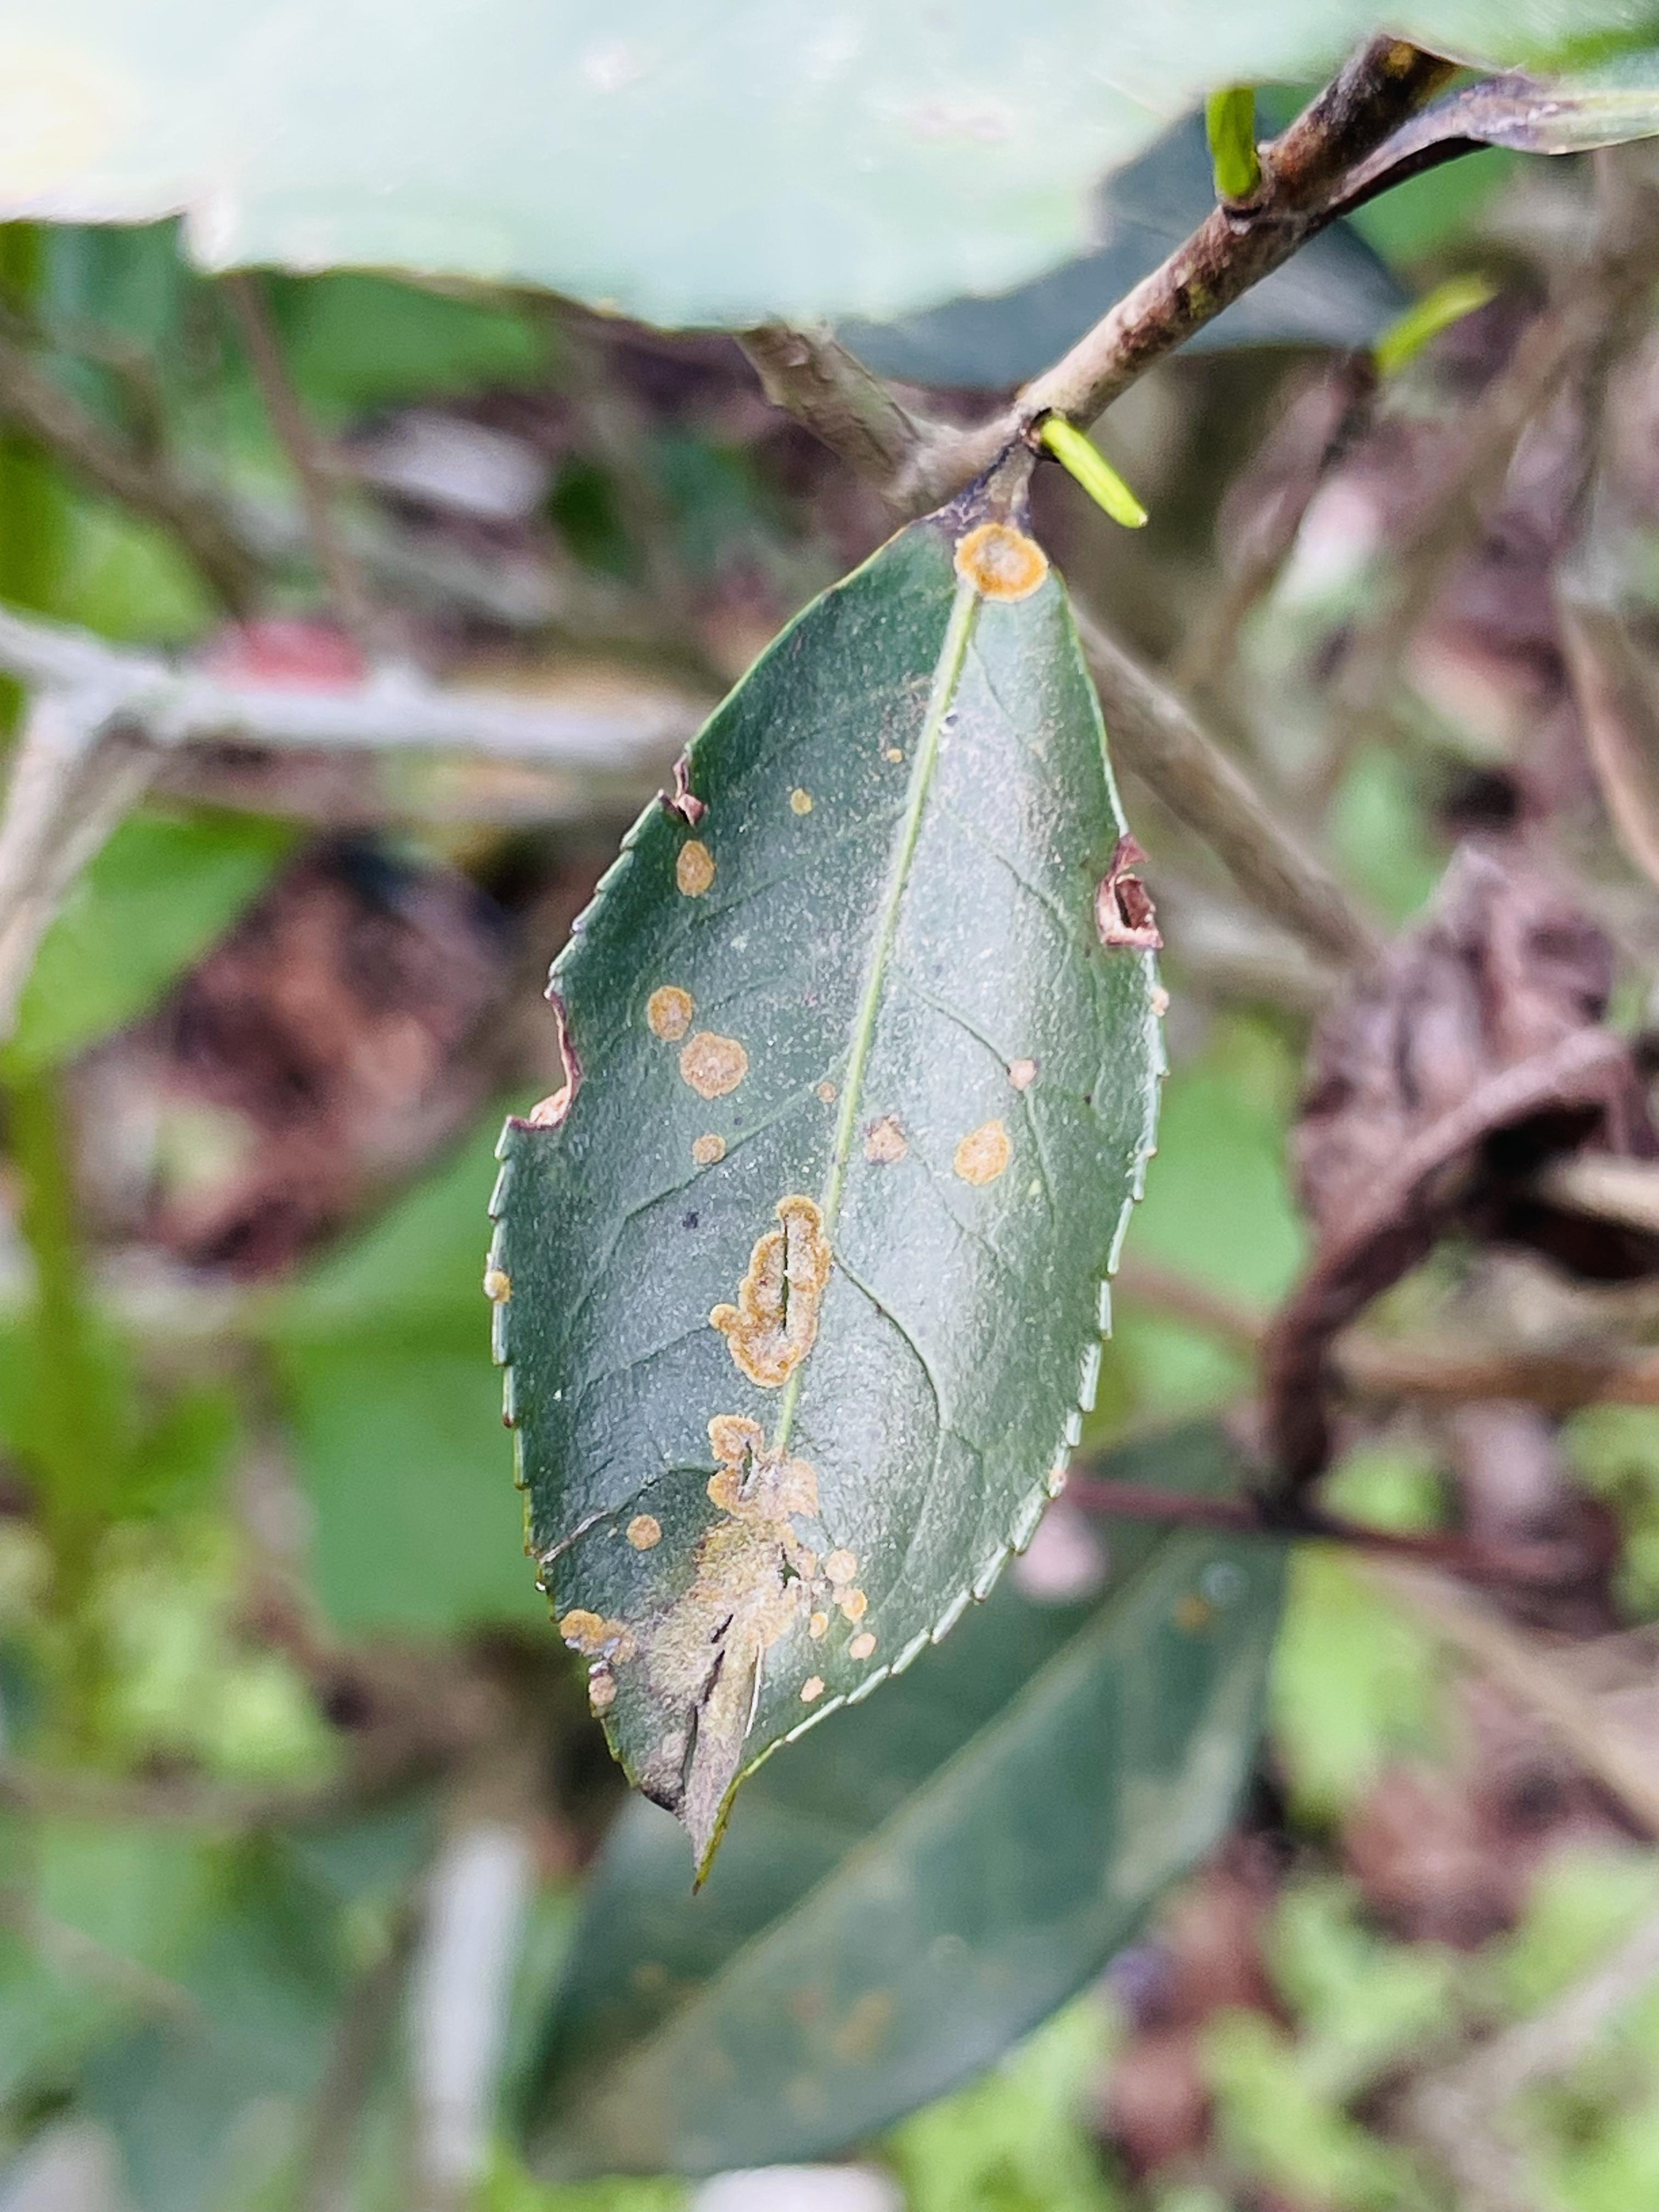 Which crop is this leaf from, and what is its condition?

tea, red rust
